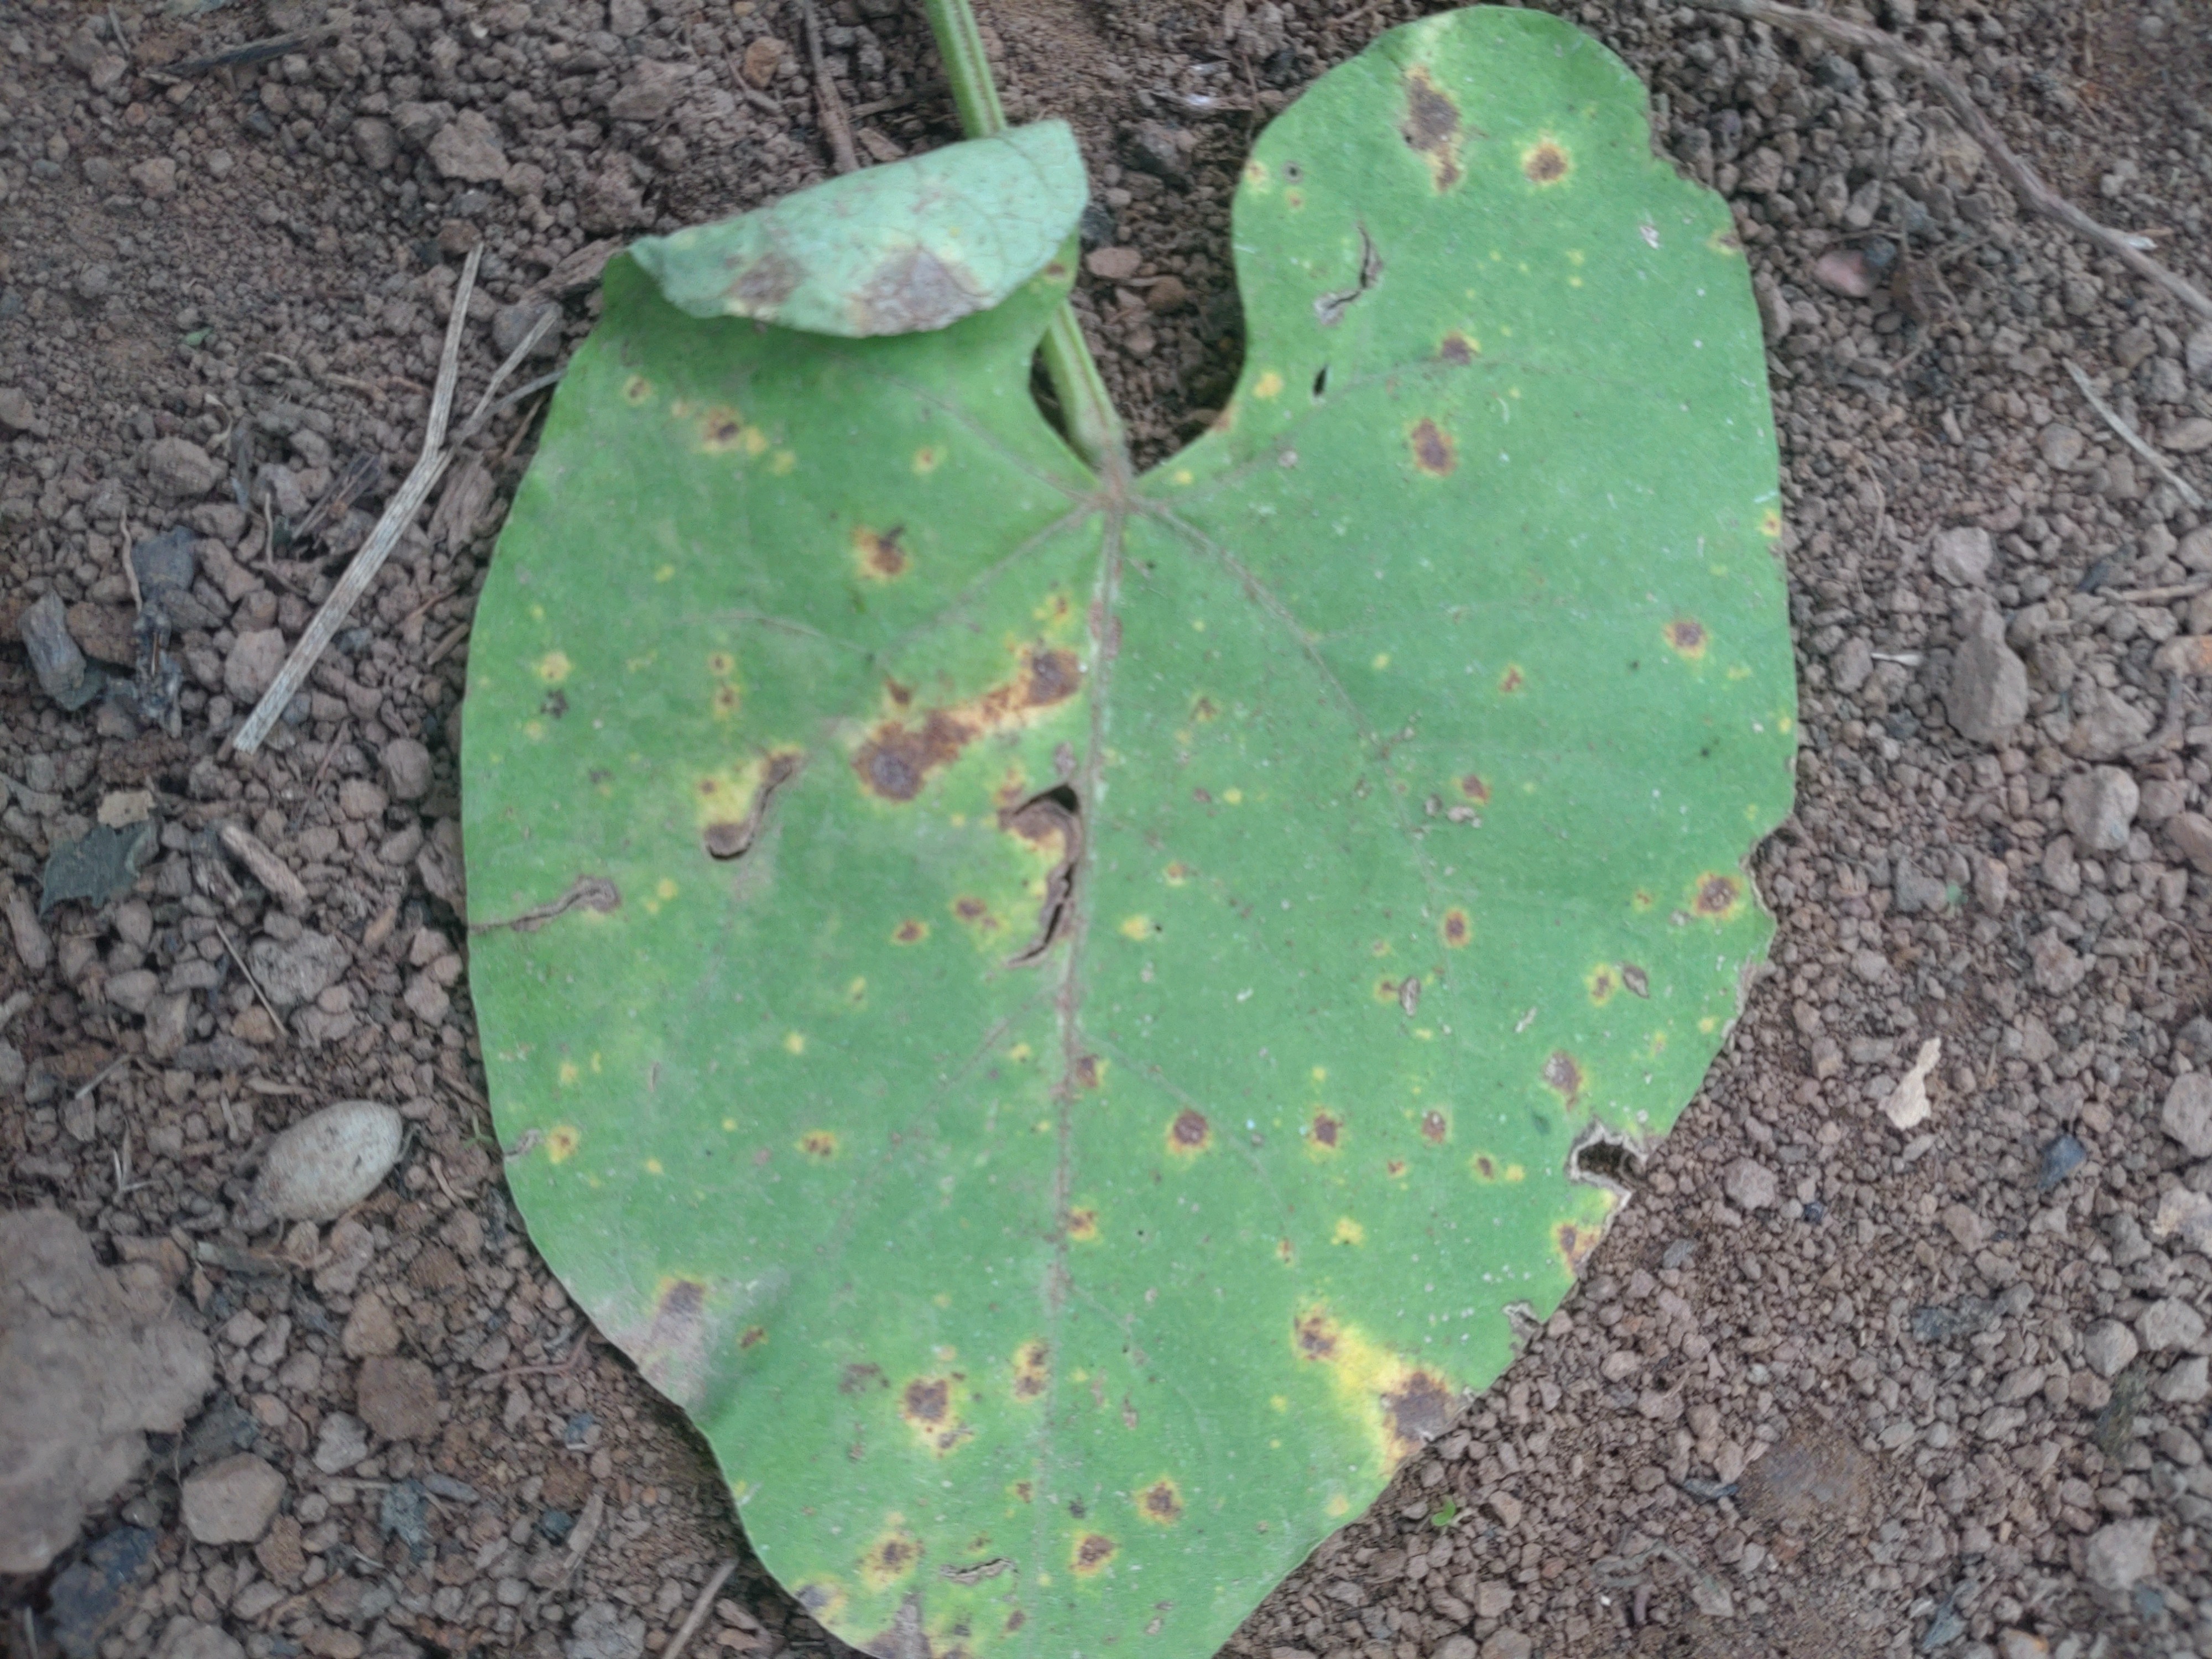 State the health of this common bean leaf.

rust
